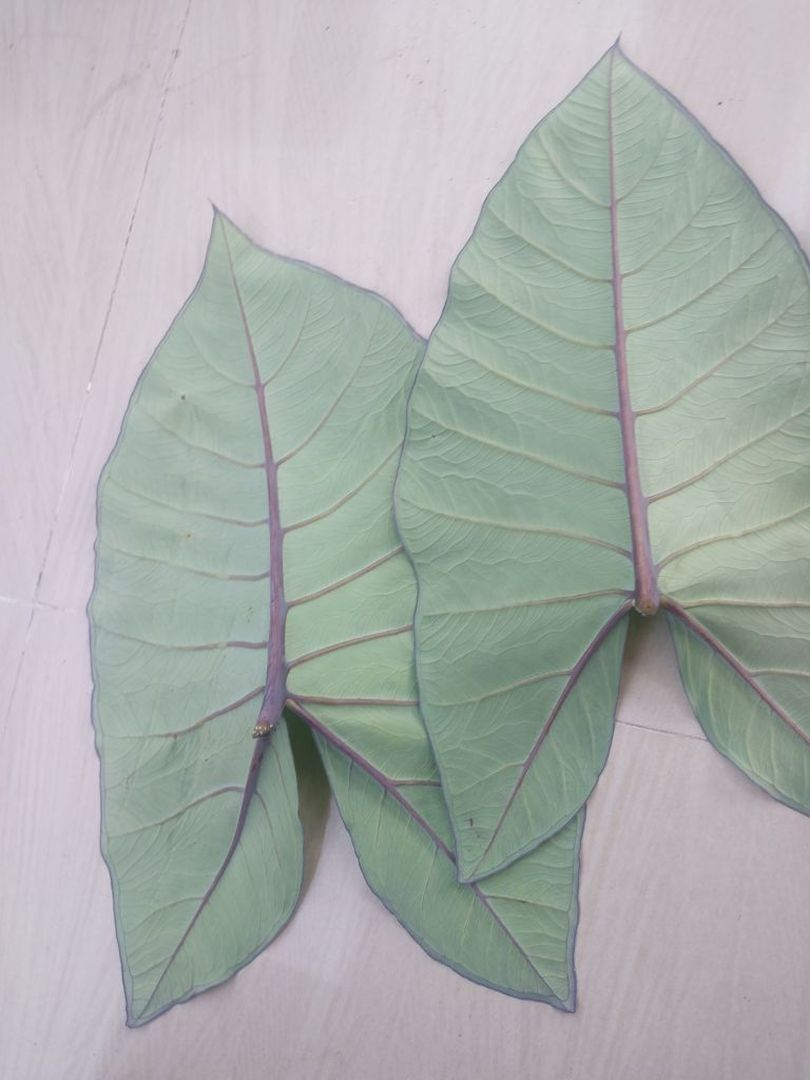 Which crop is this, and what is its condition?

taro, healthy
